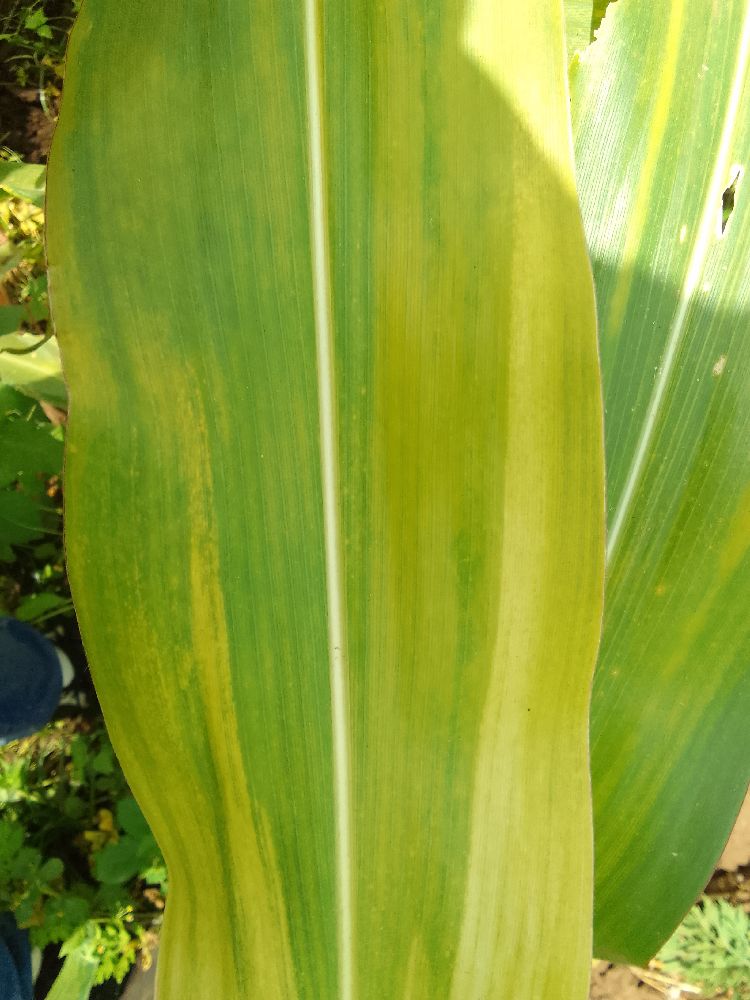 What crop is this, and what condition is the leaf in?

maize, maize lethal necrosis
